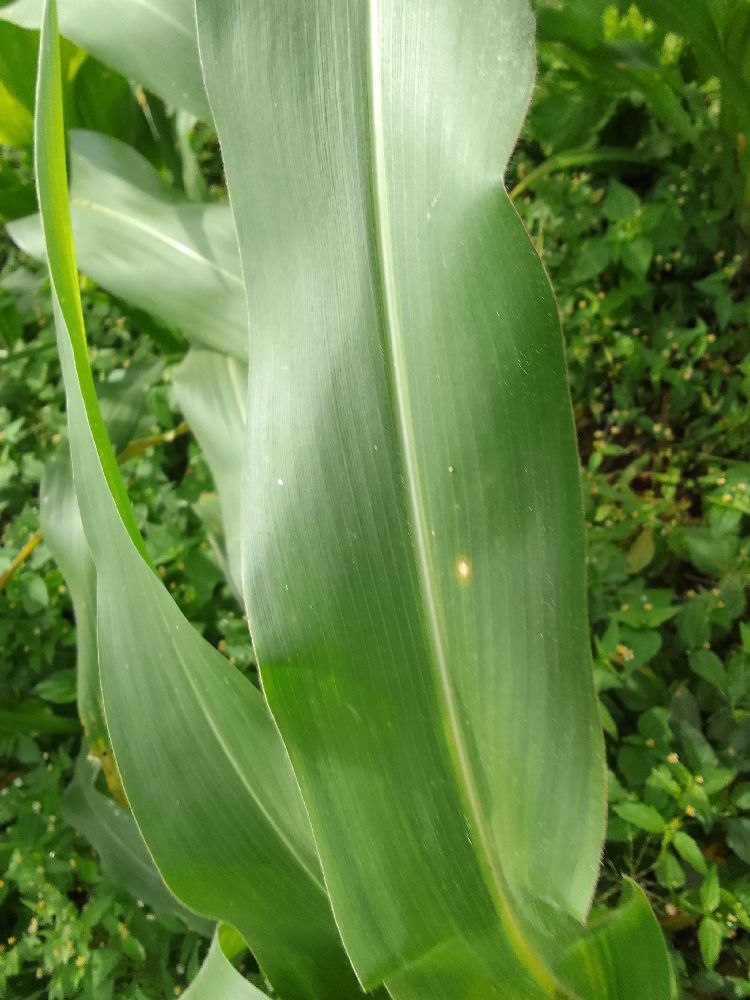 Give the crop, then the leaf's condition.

maize, healthy
